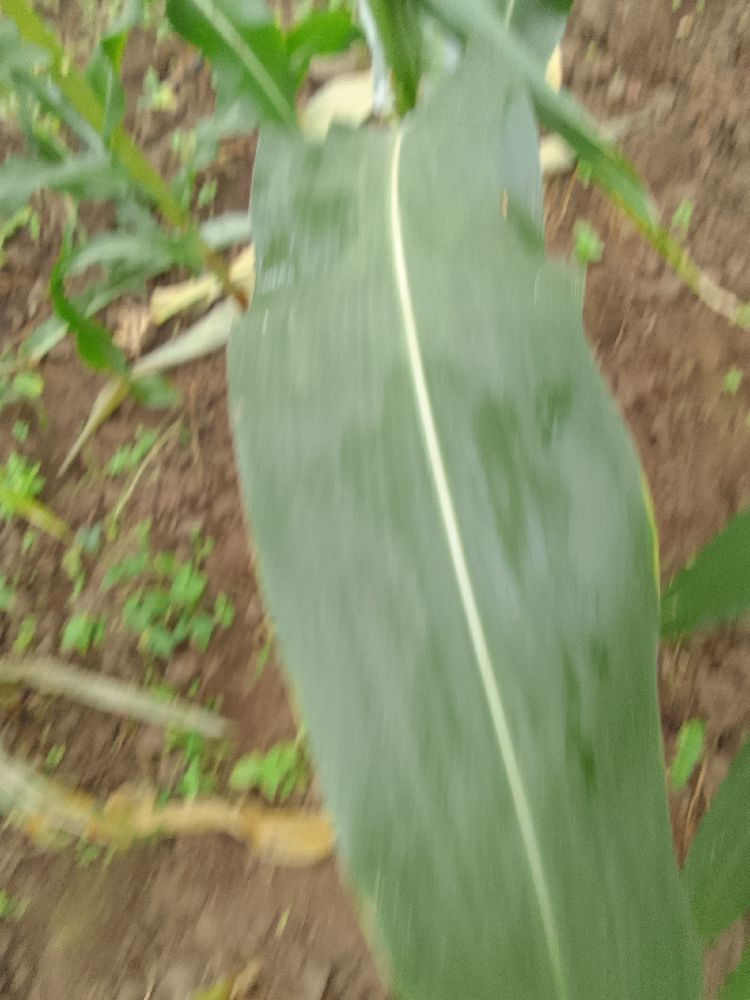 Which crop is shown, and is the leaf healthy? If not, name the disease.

maize, healthy
